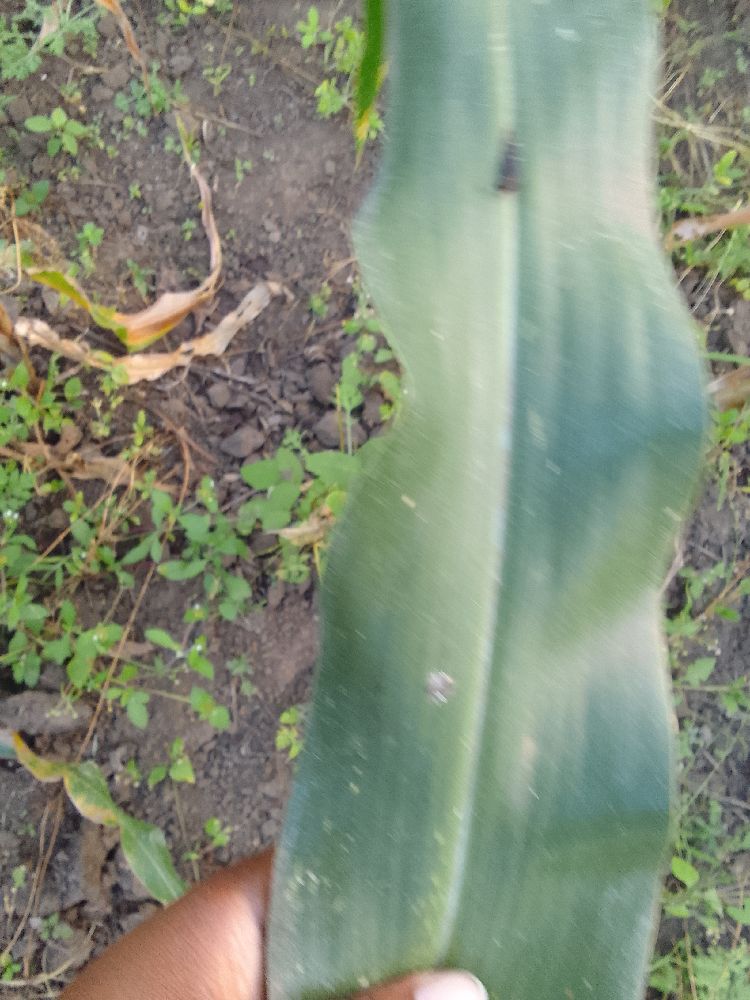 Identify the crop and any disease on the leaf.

maize, healthy
